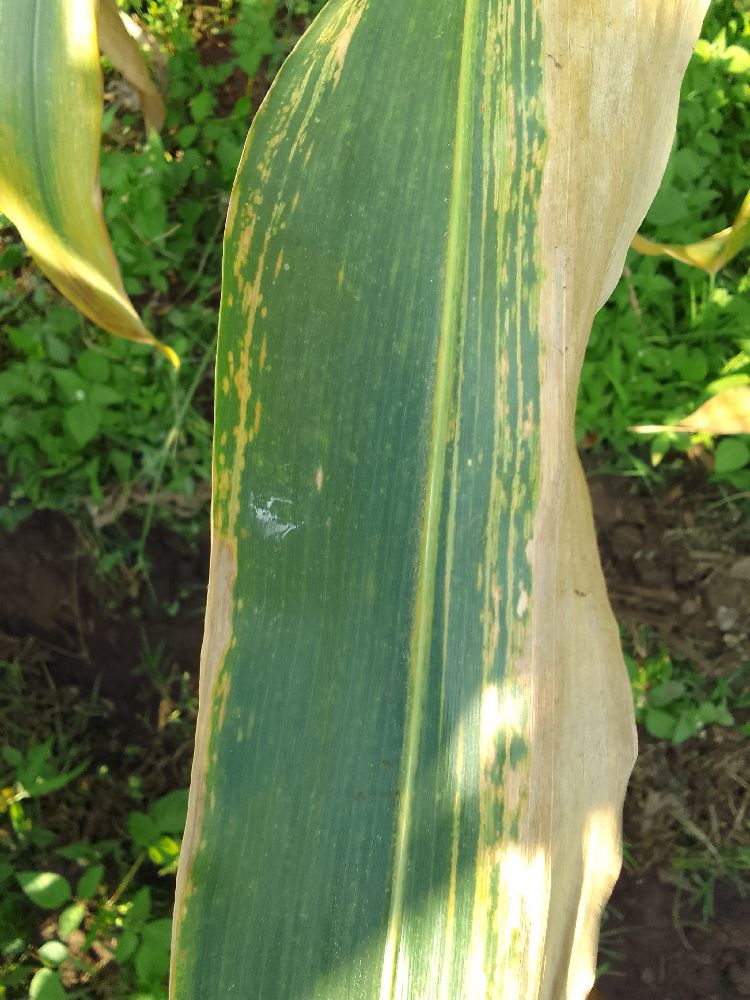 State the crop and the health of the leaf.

maize, maize lethal necrosis
